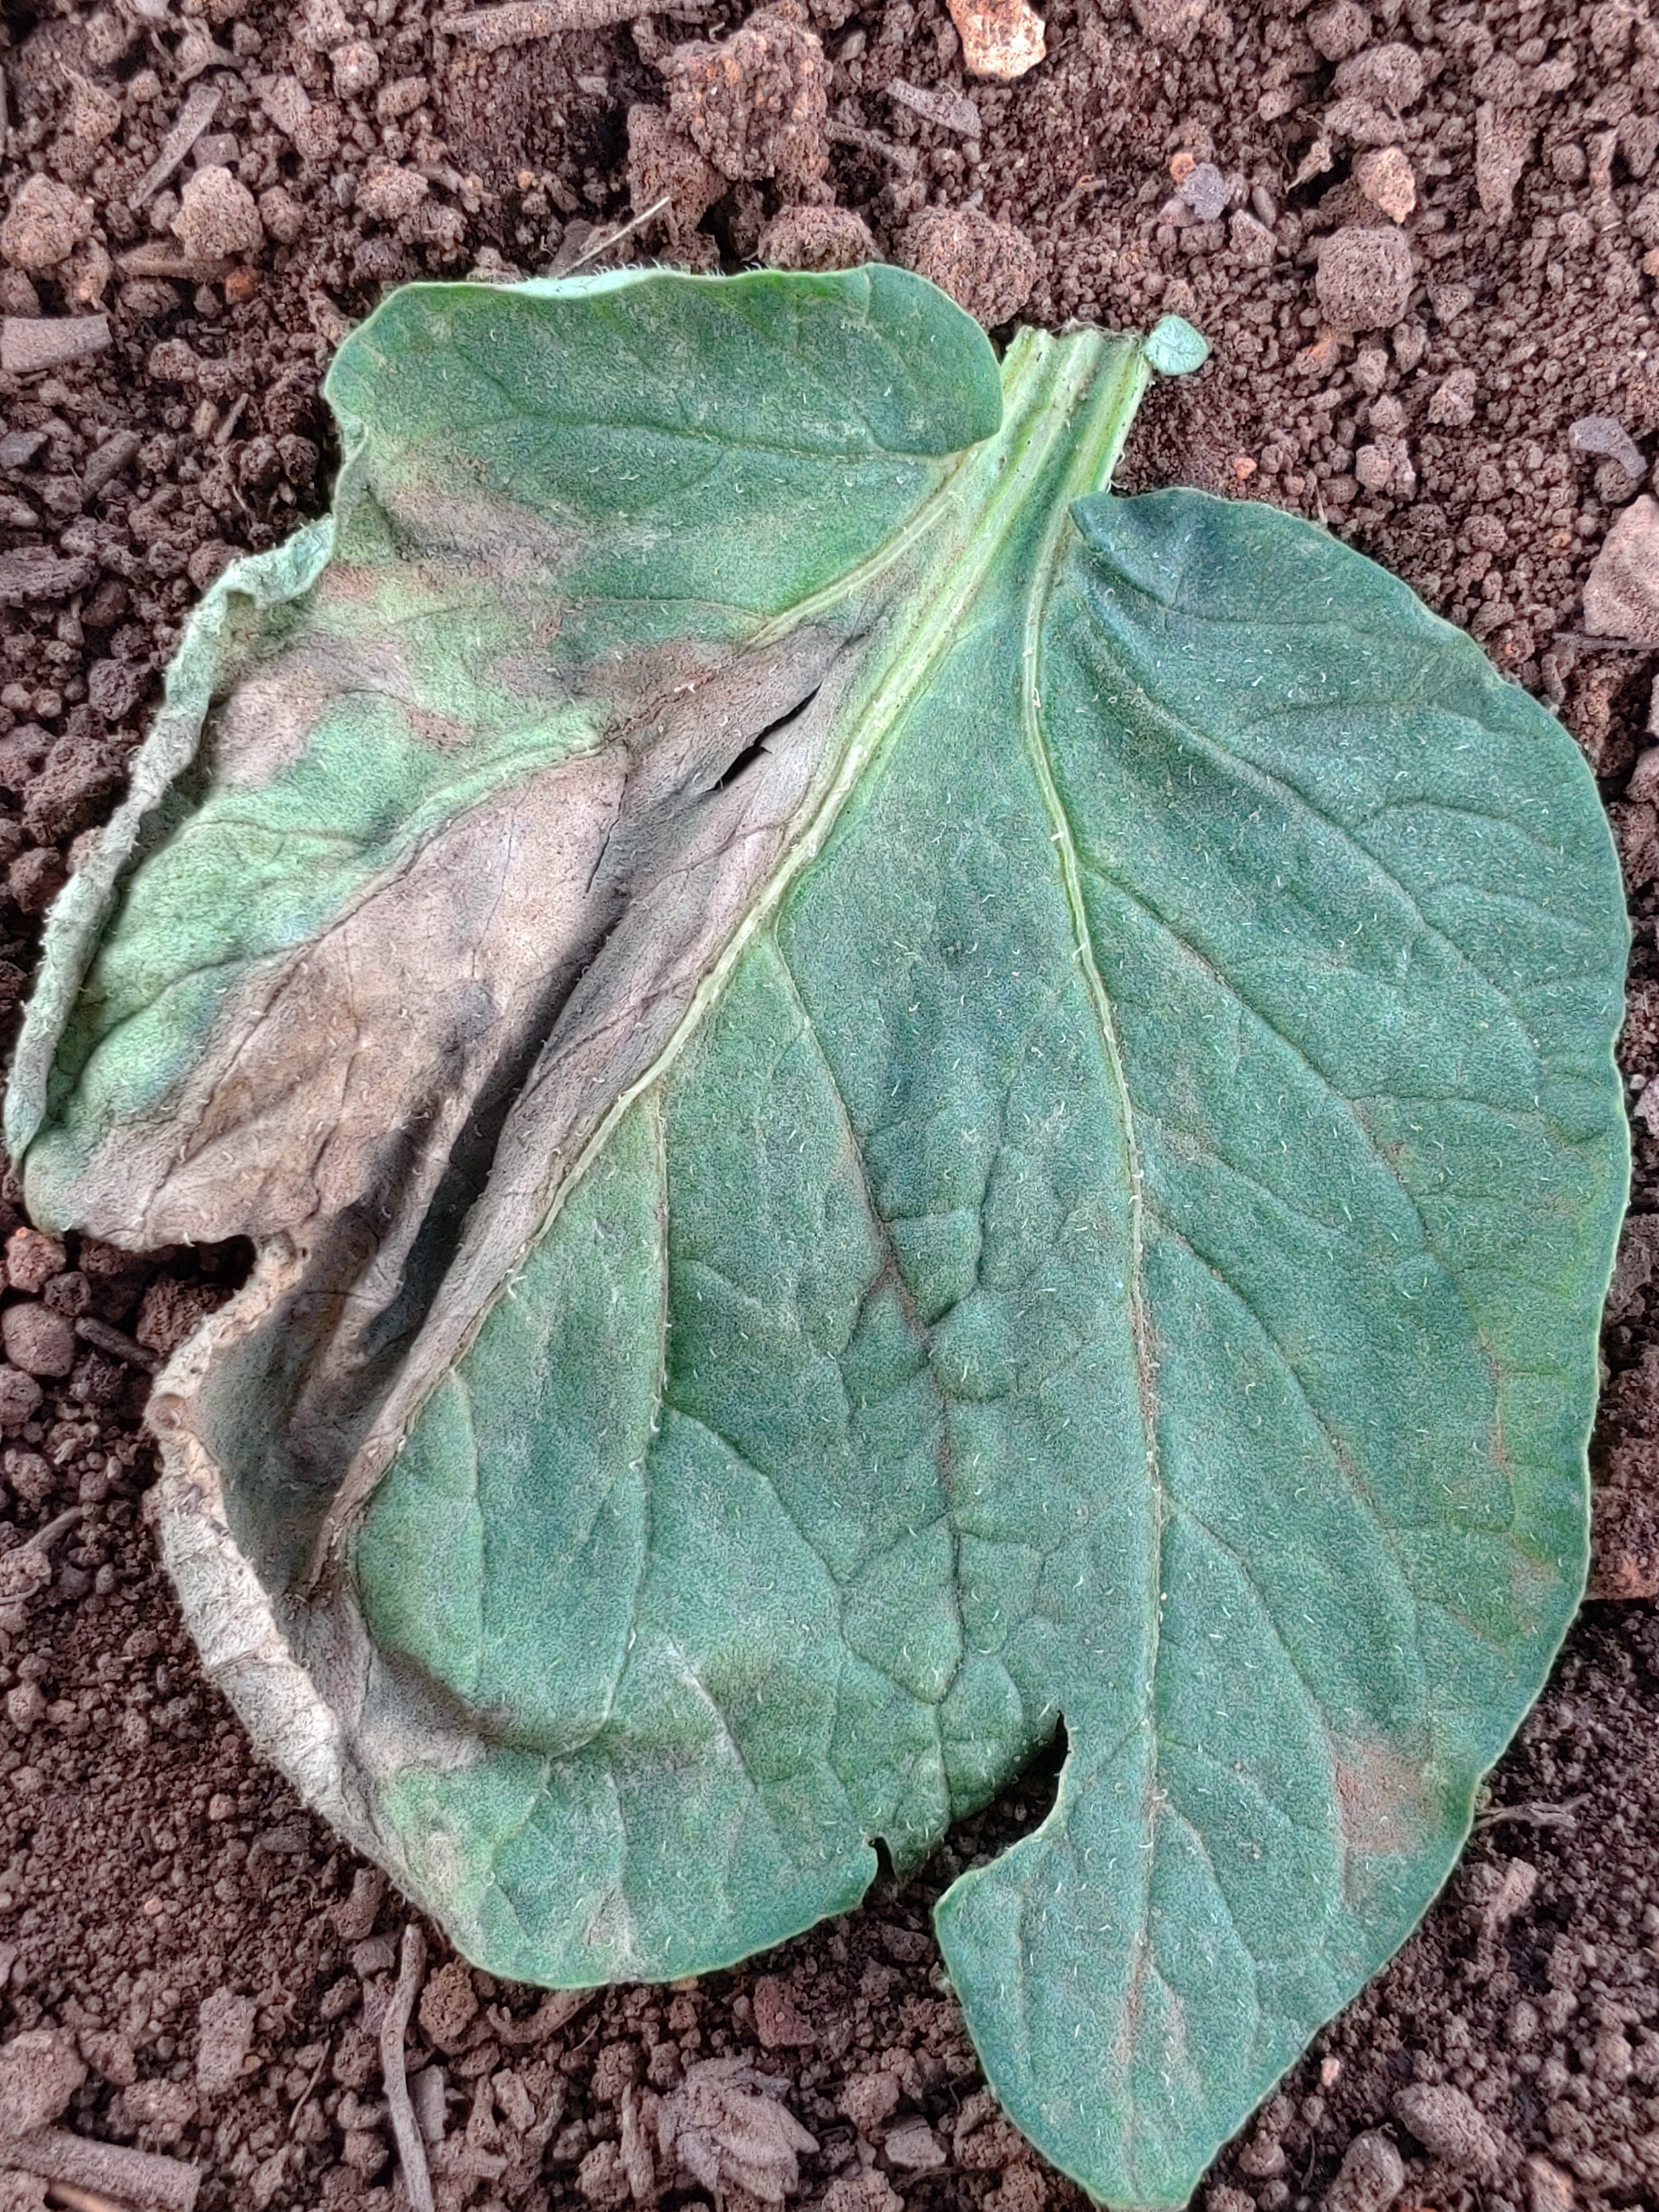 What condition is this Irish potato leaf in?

early blight
